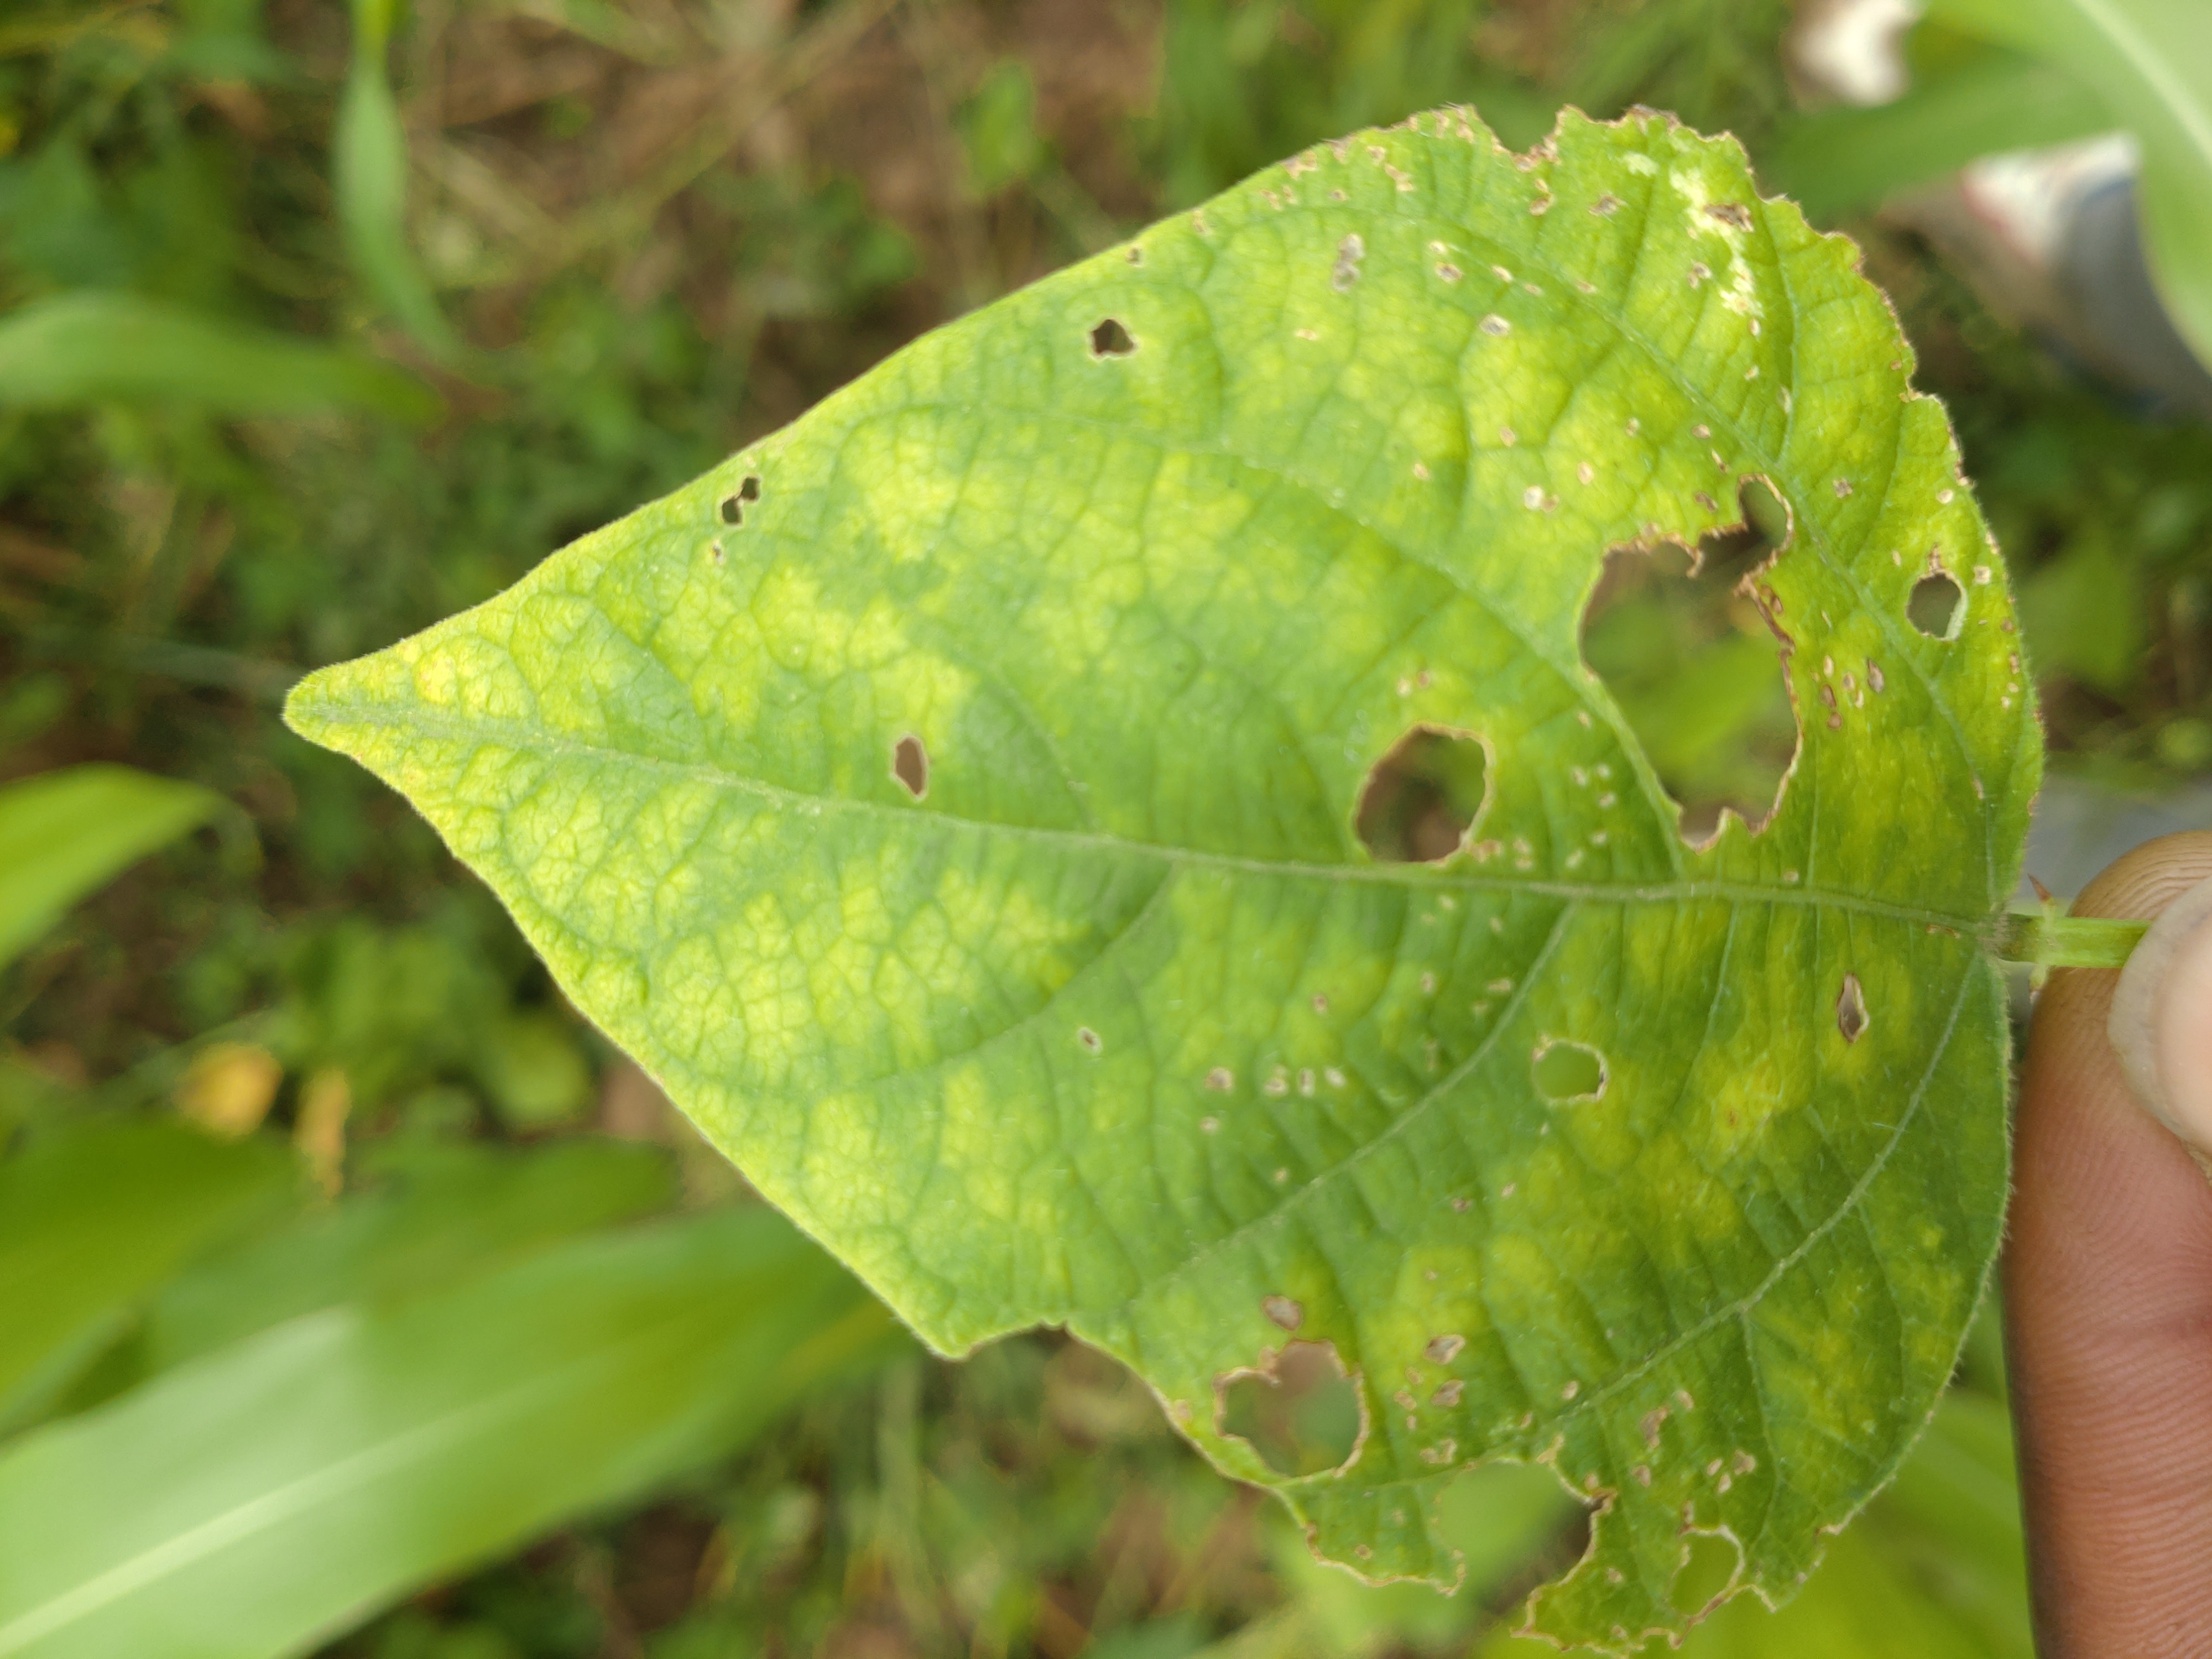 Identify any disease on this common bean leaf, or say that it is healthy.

rust
